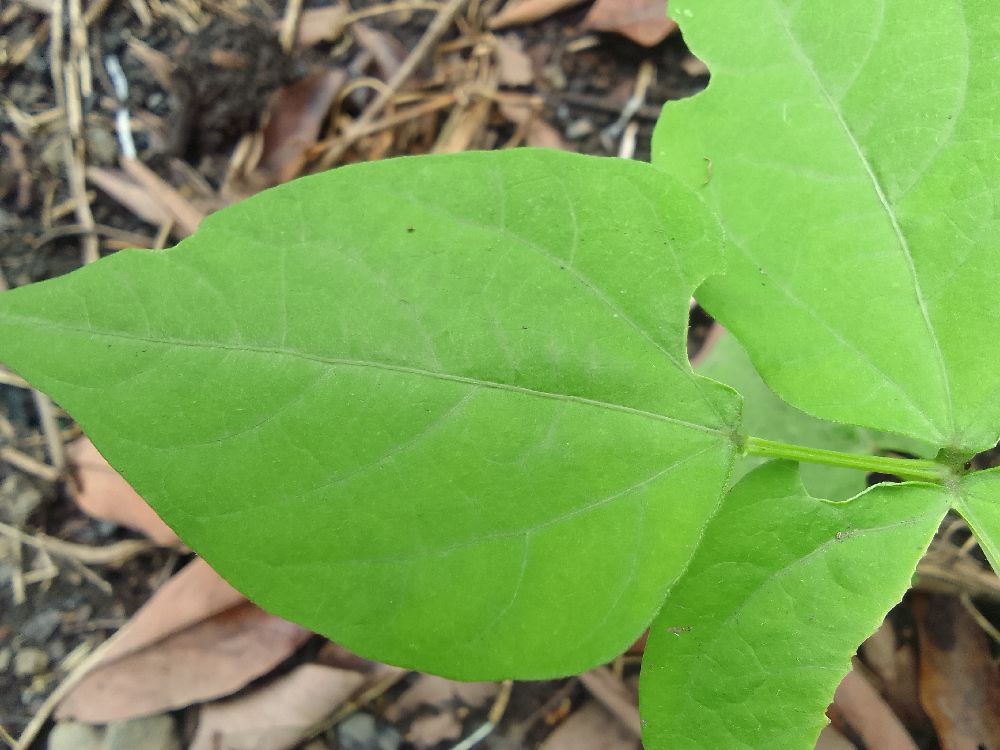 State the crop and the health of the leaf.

common bean, healthy
